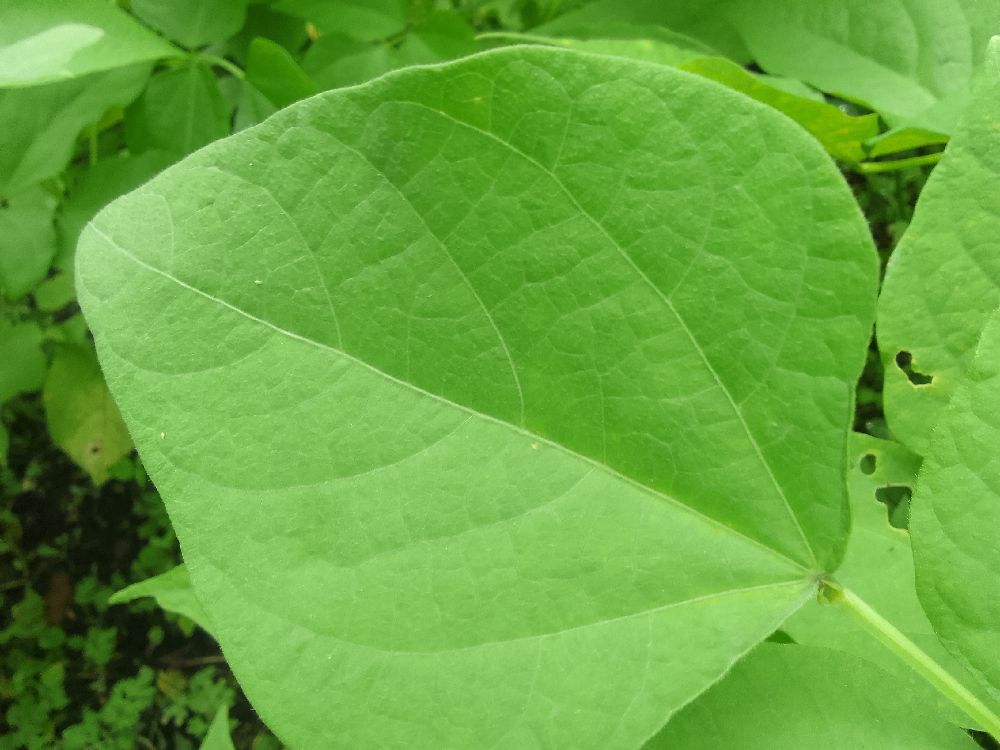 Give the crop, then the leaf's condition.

common bean, healthy
